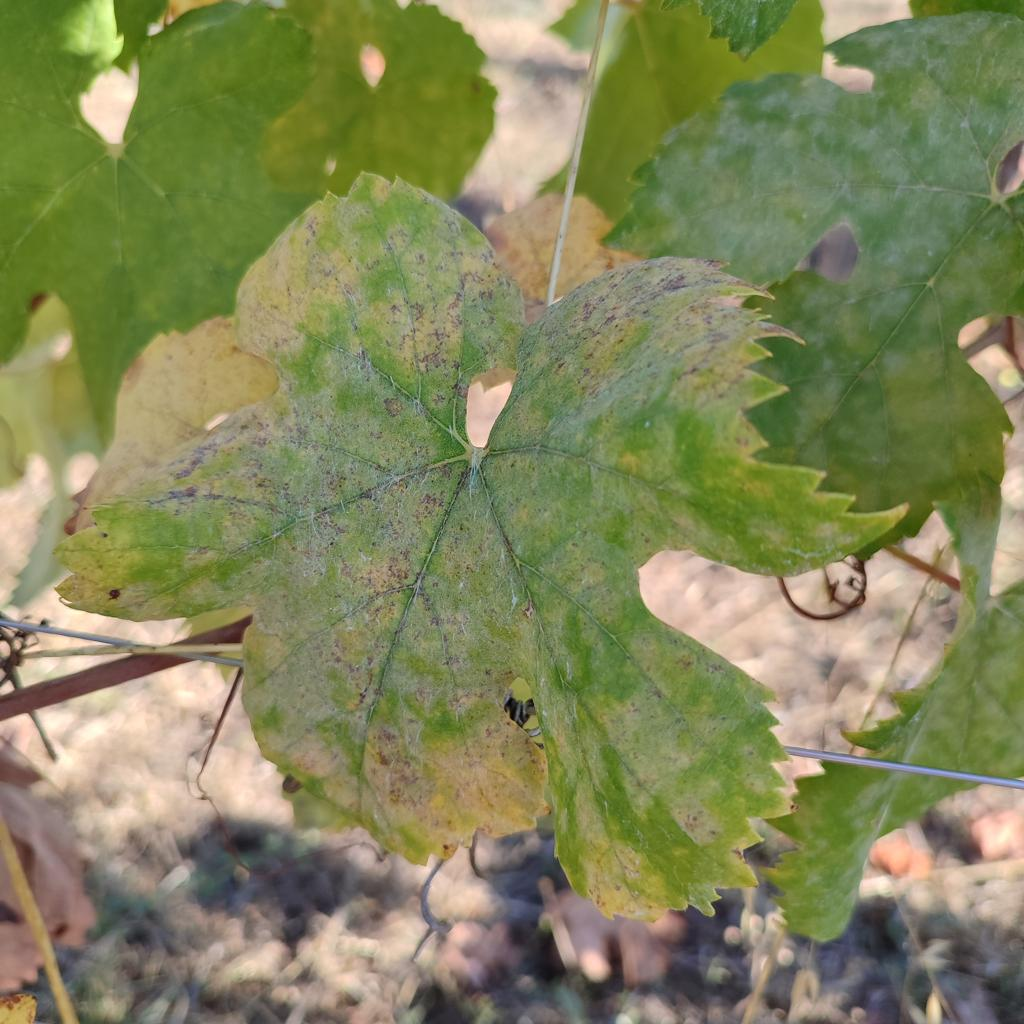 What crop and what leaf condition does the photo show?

grapevine, powdery mildew
